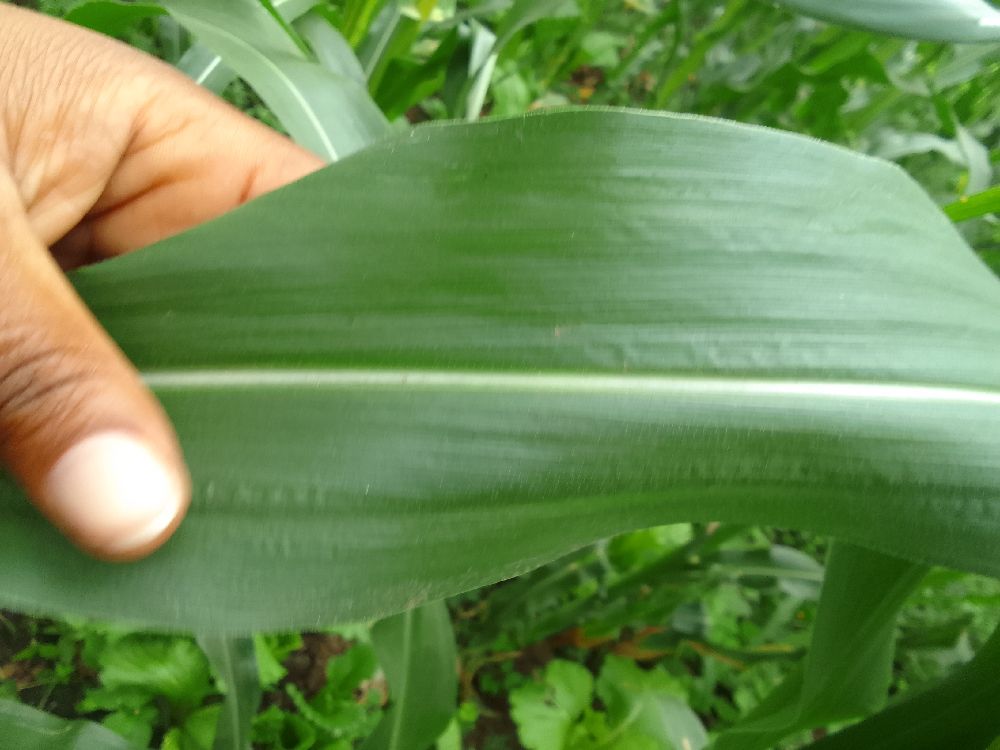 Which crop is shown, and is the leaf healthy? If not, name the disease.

maize, healthy
